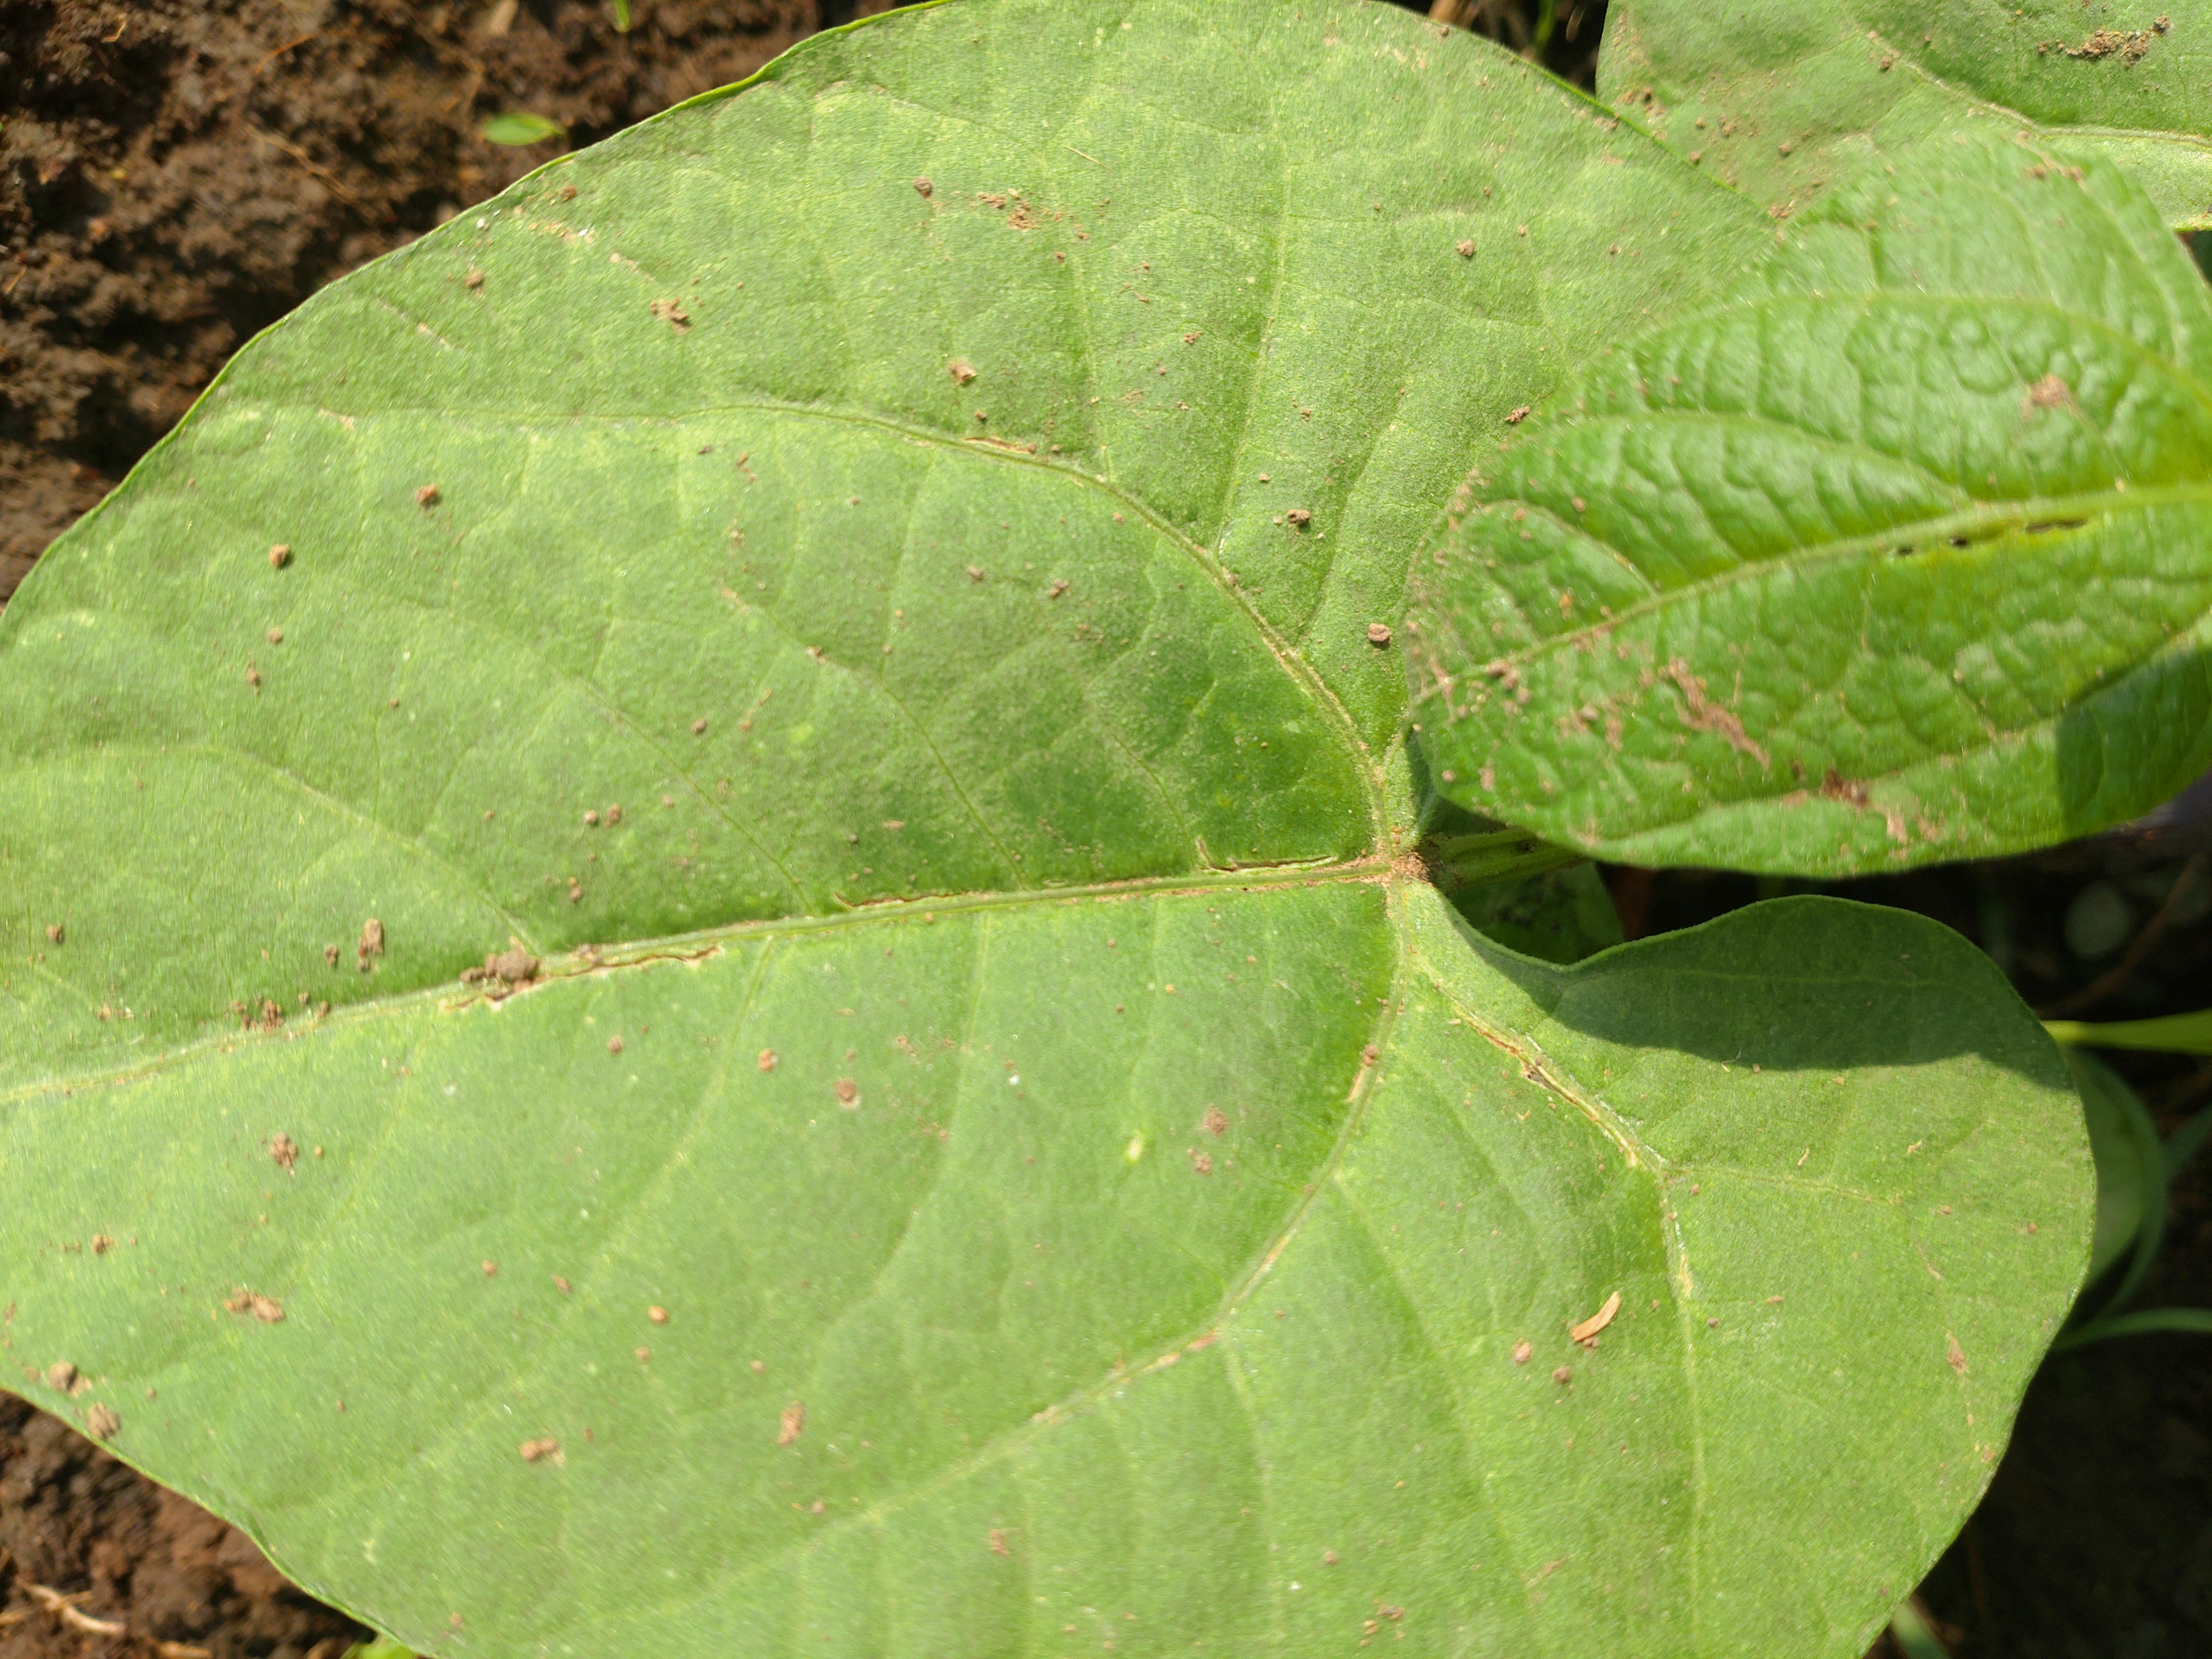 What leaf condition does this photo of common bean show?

healthy
